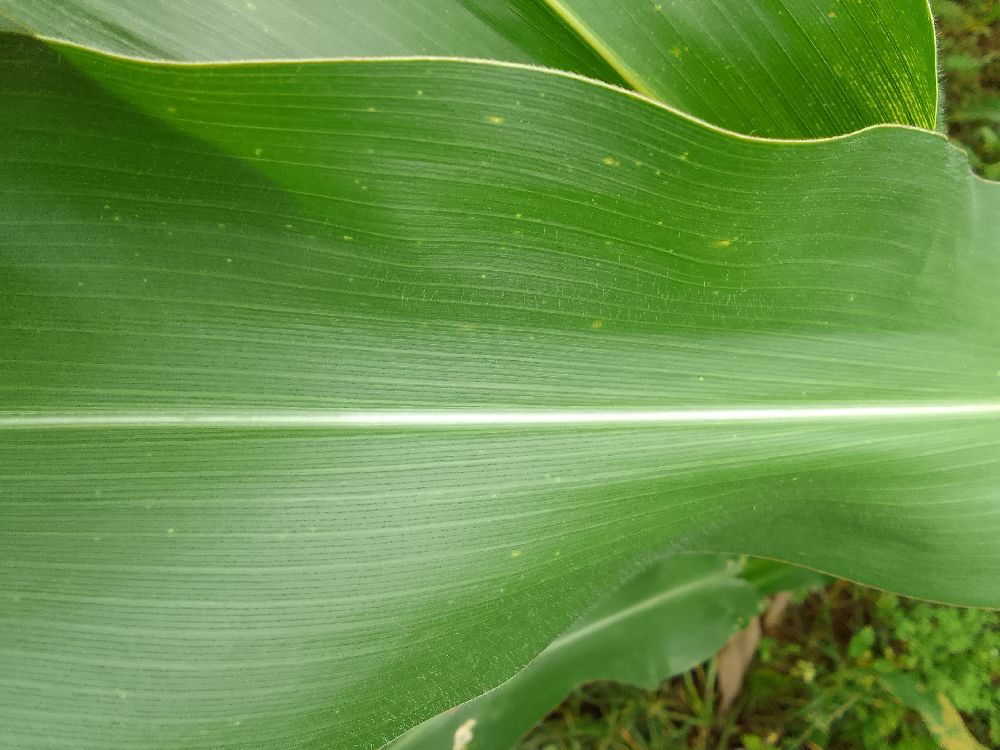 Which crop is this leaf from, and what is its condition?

maize, healthy
